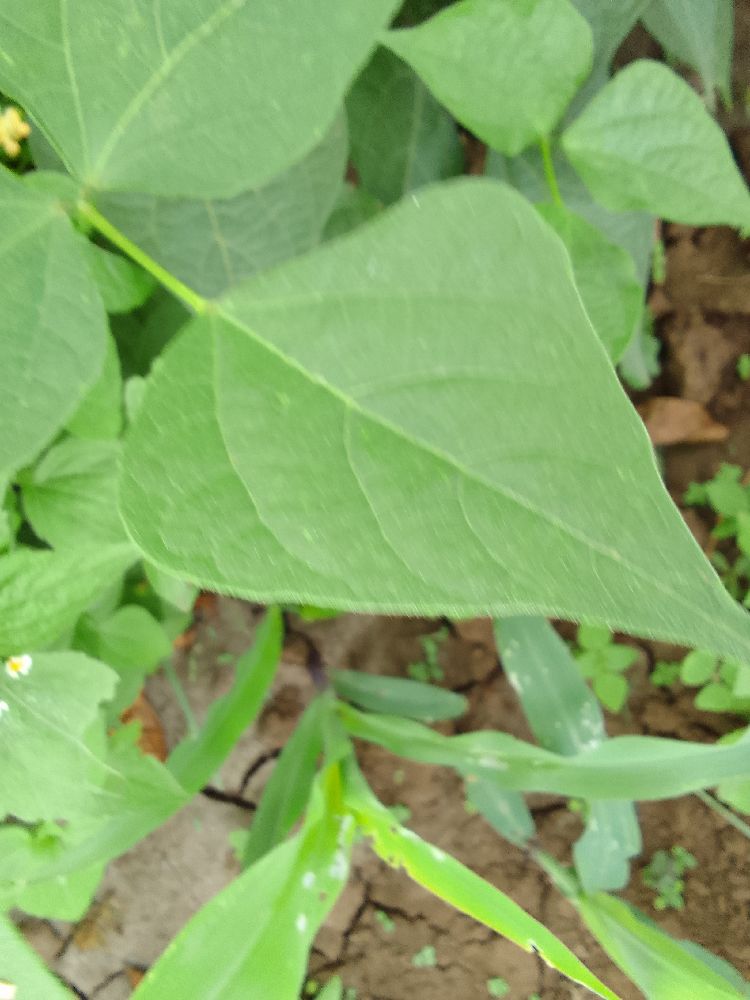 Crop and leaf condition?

common bean, healthy
